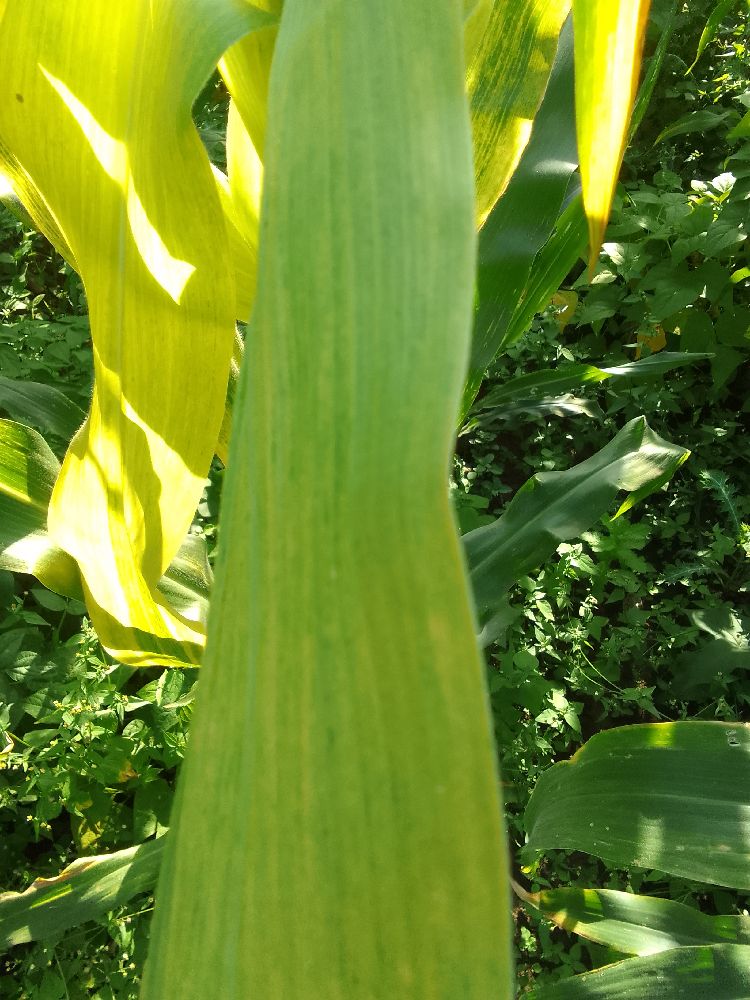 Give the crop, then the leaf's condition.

maize, maize lethal necrosis
